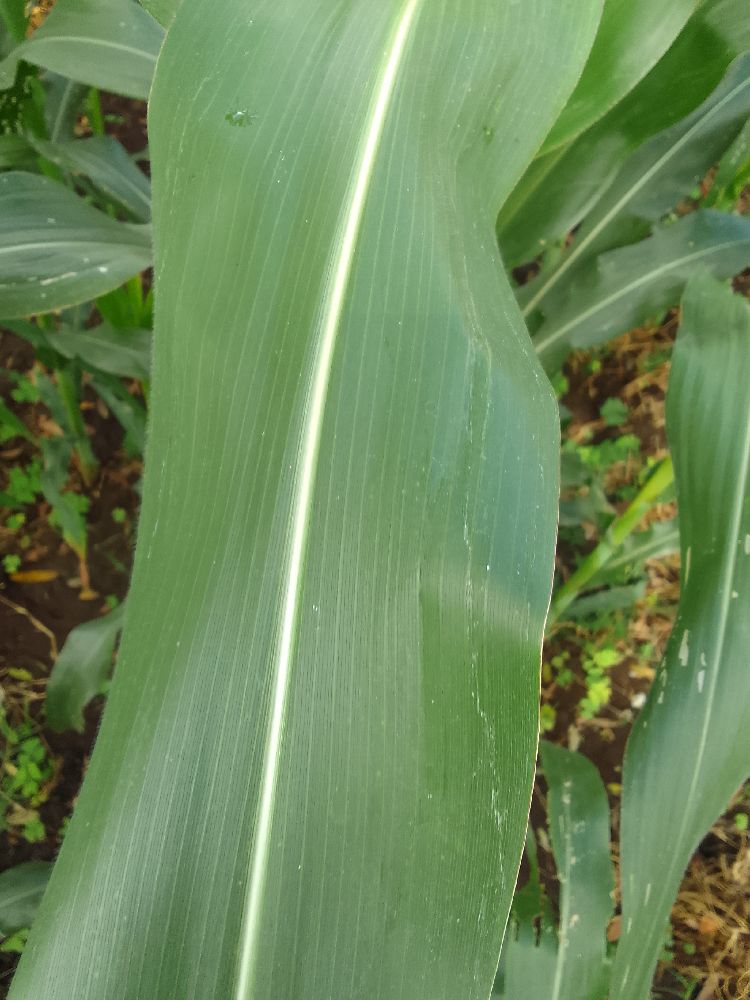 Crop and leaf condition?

maize, healthy
